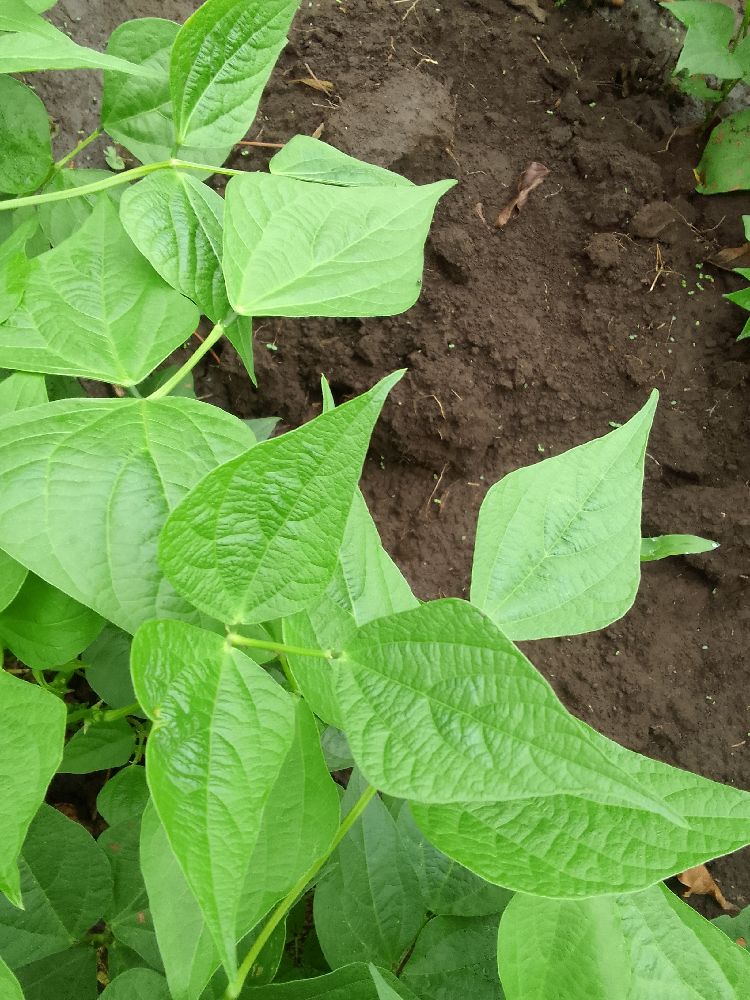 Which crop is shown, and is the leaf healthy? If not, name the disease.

common bean, healthy
